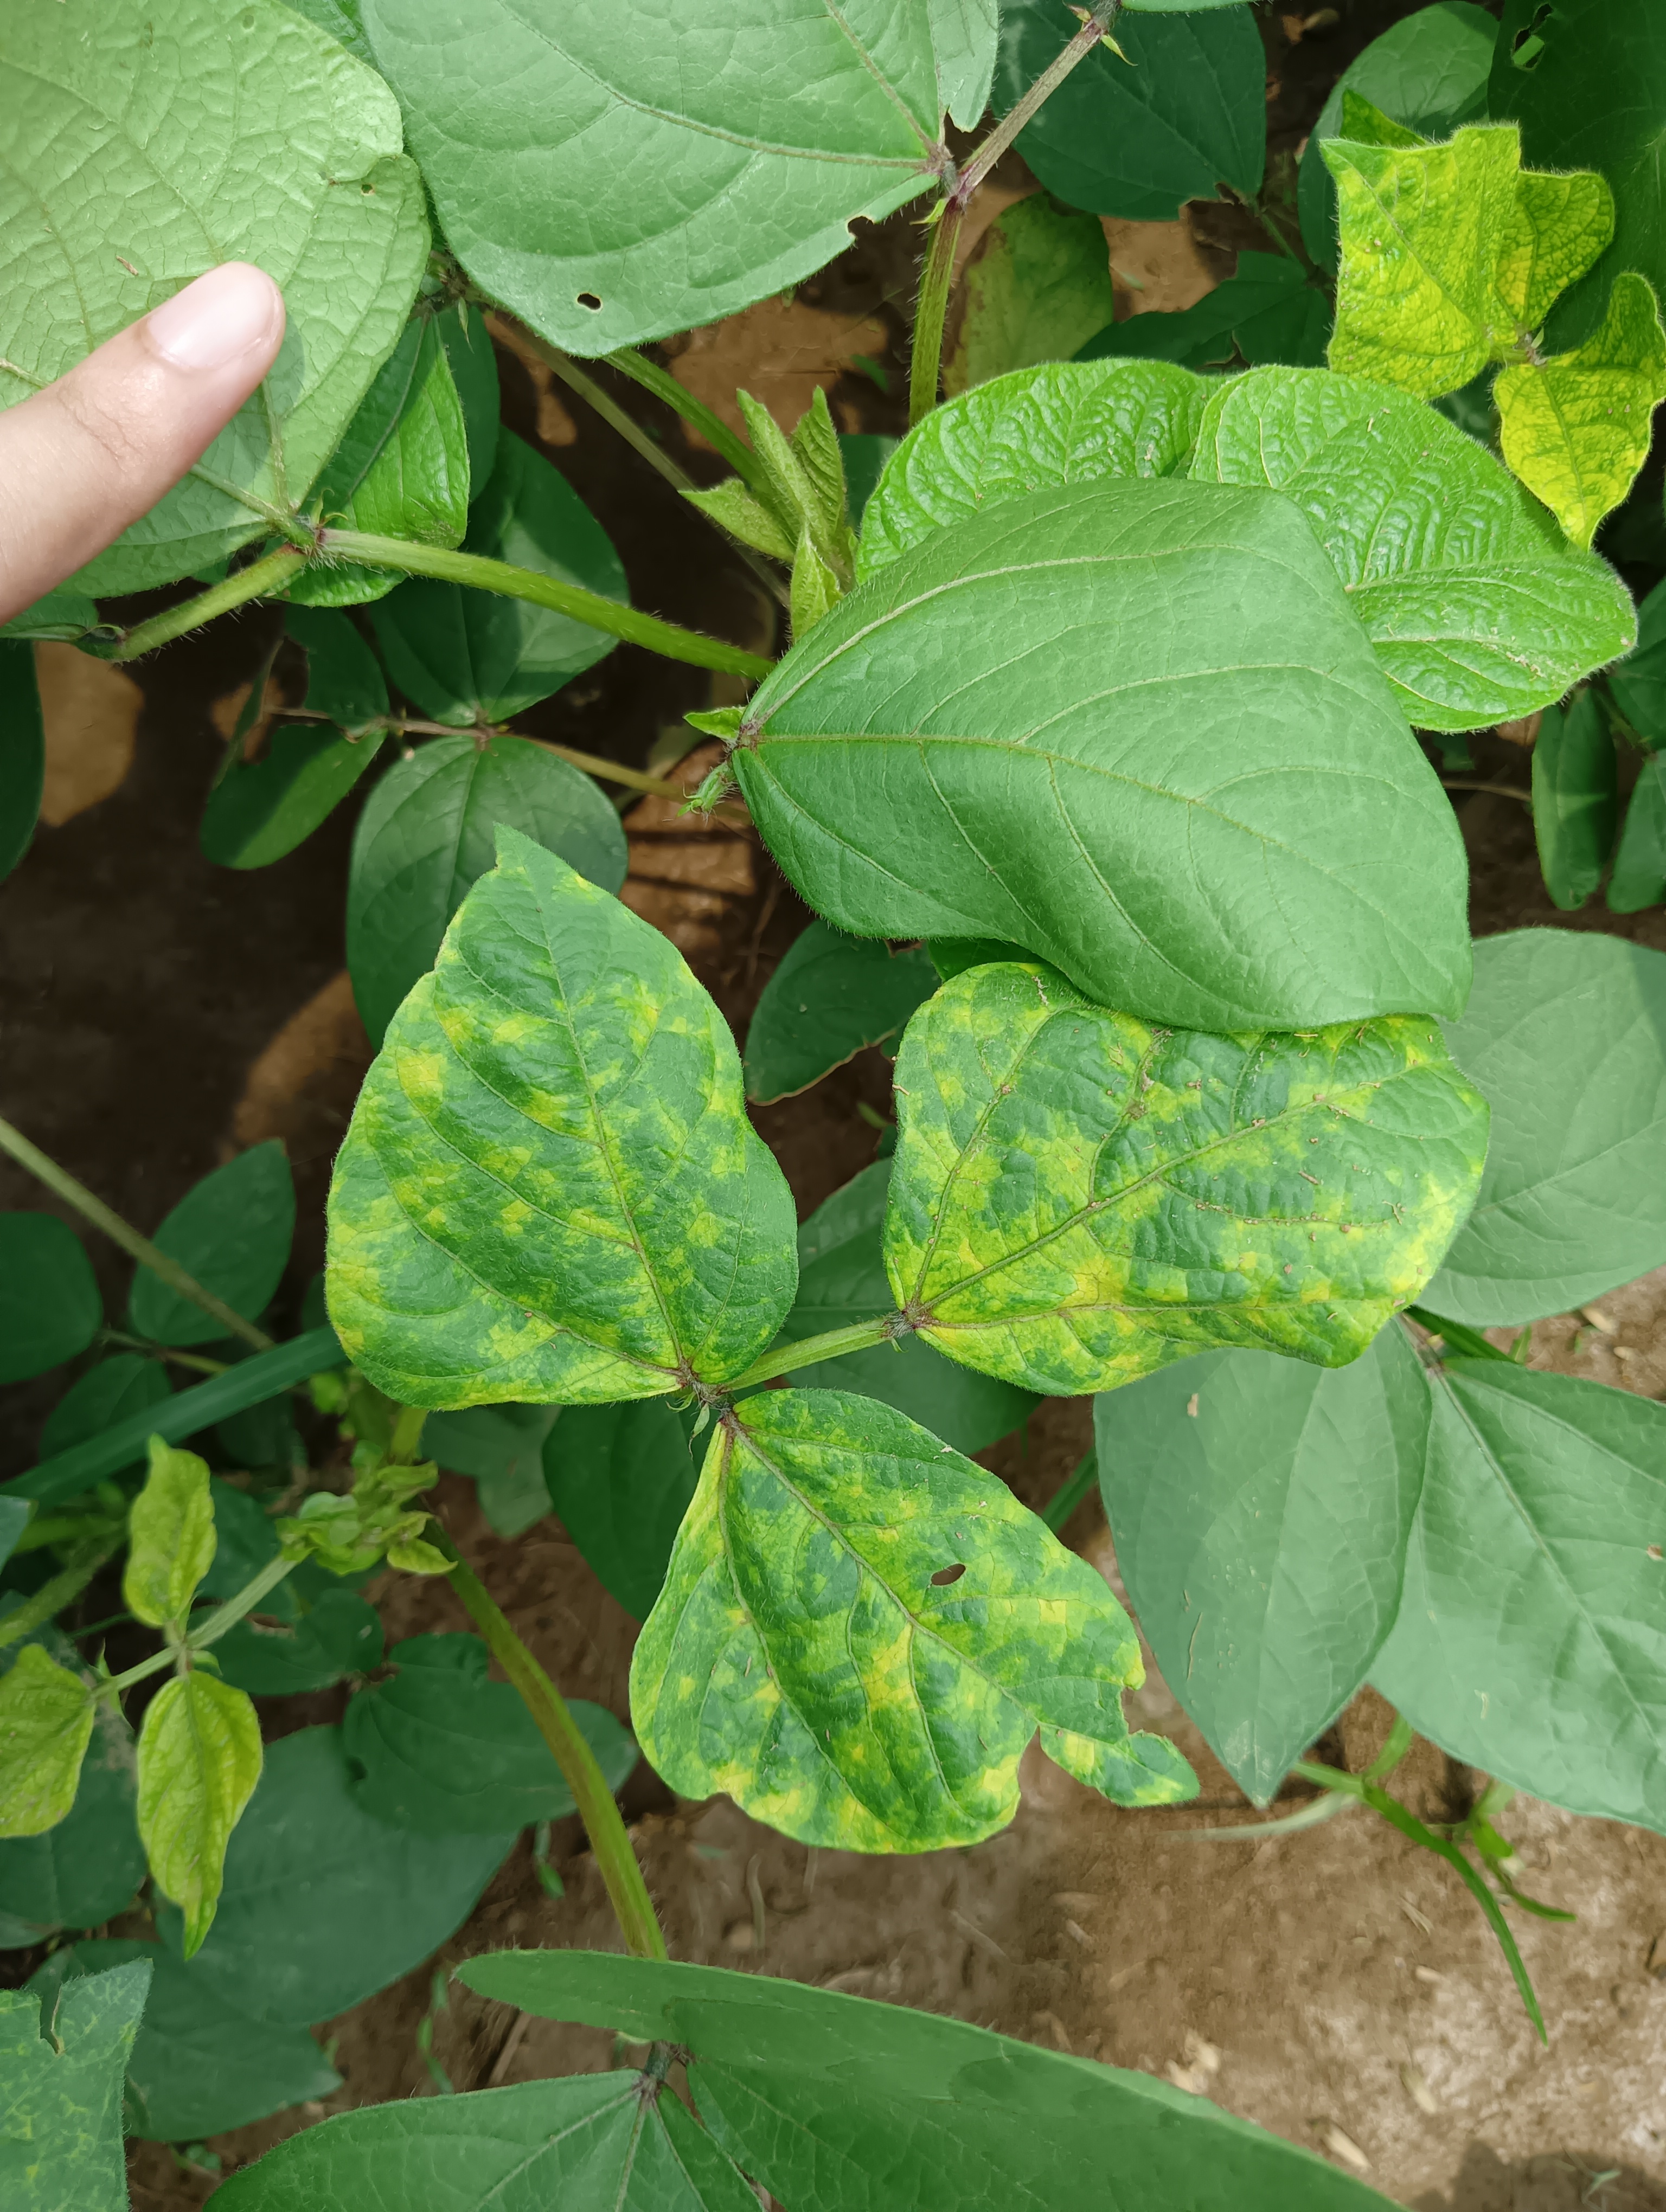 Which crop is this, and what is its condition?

mungbean, yellow mosaic
